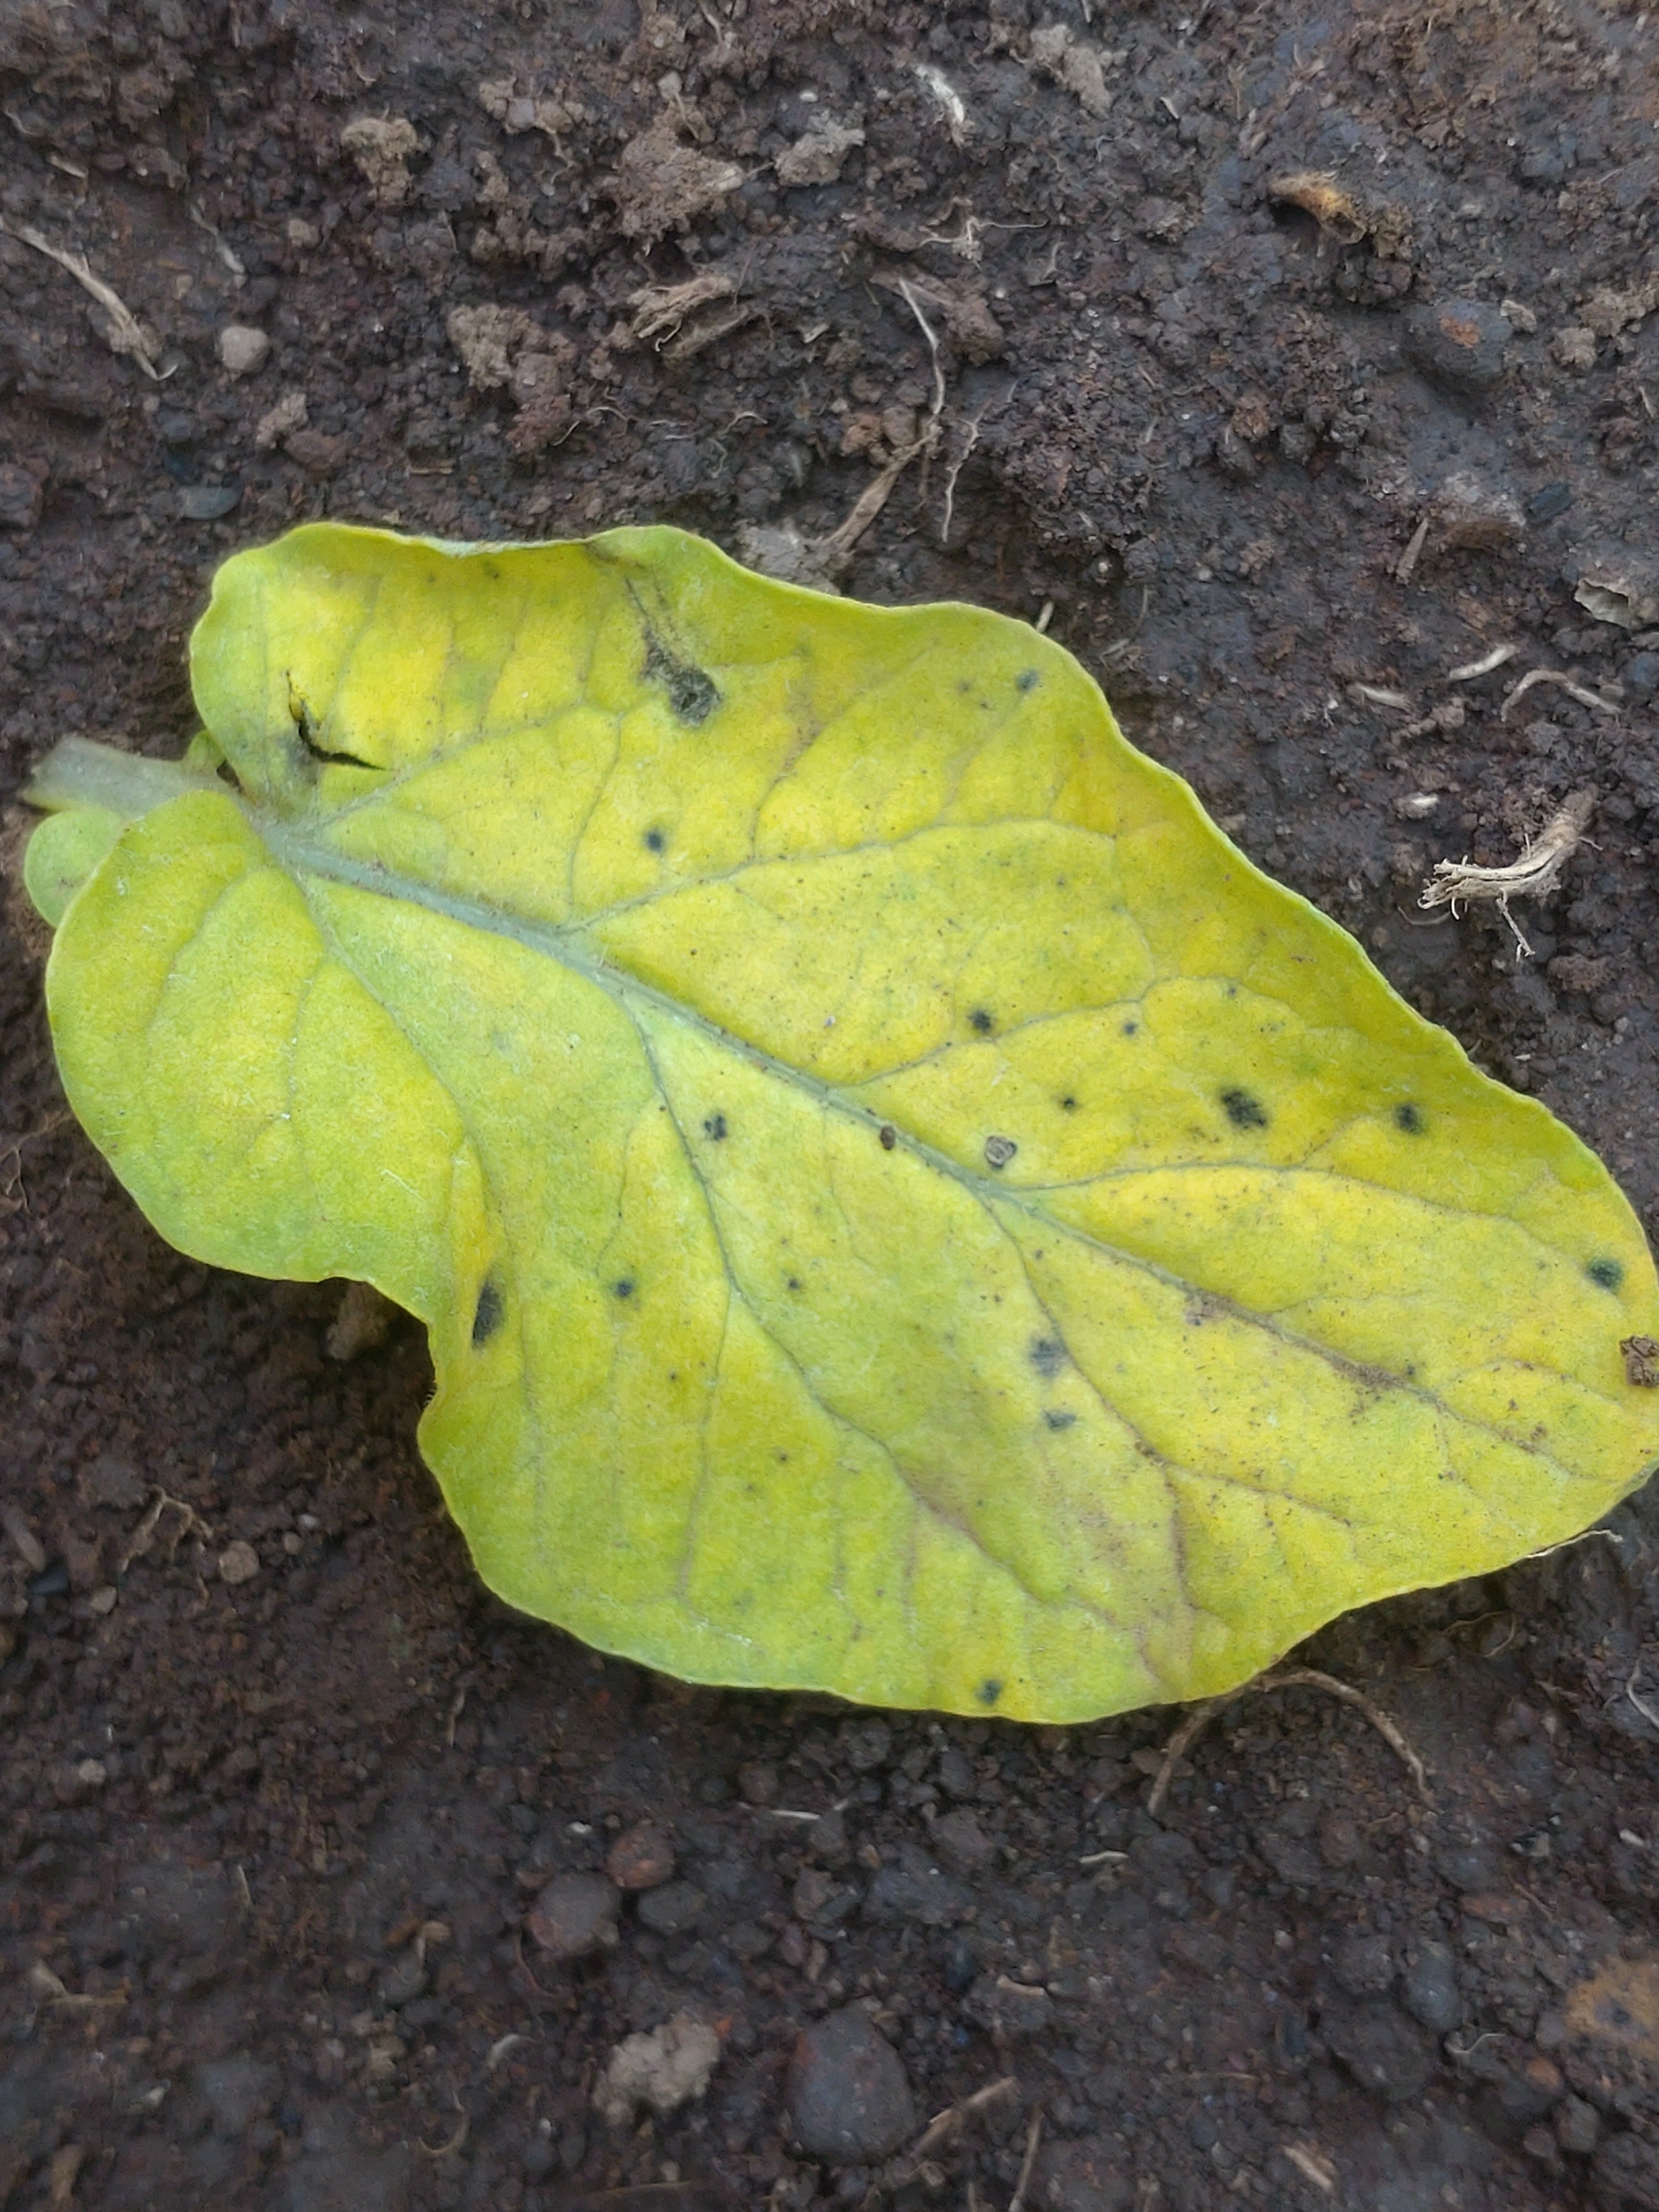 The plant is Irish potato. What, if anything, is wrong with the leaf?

late blight
